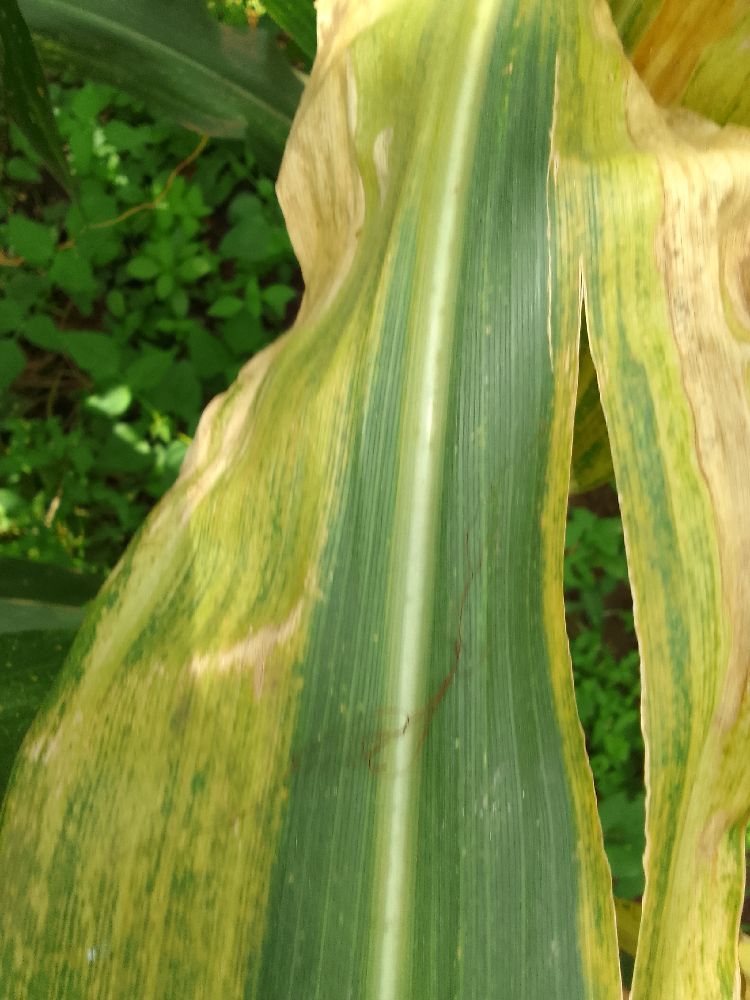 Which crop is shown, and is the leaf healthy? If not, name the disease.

maize, maize lethal necrosis
